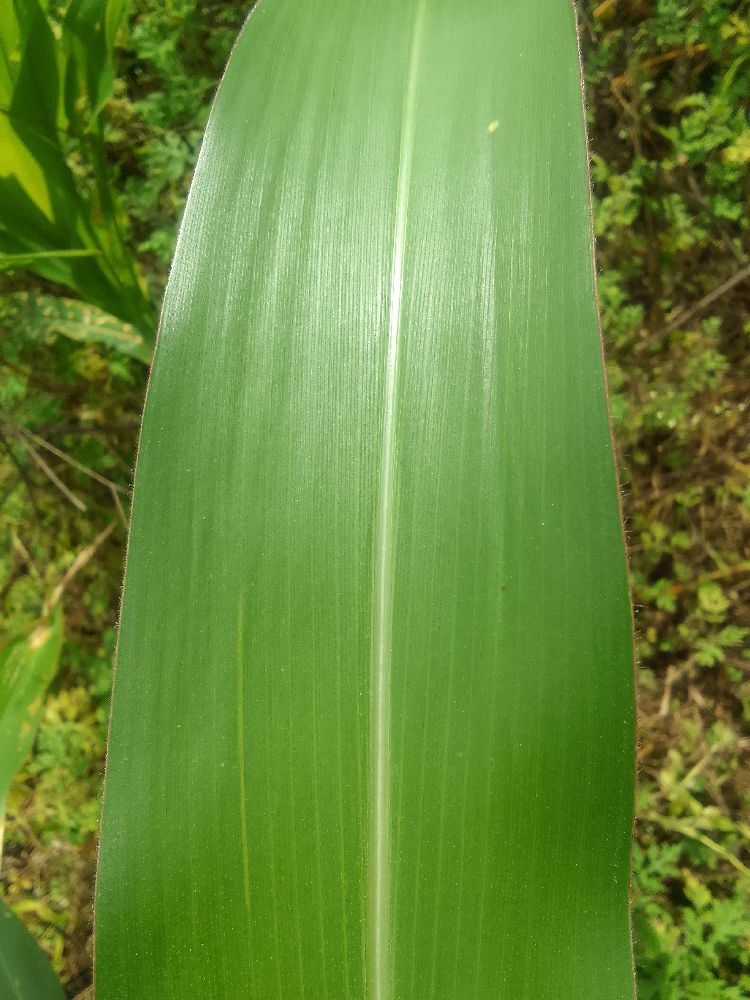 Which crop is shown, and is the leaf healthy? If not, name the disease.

maize, healthy
